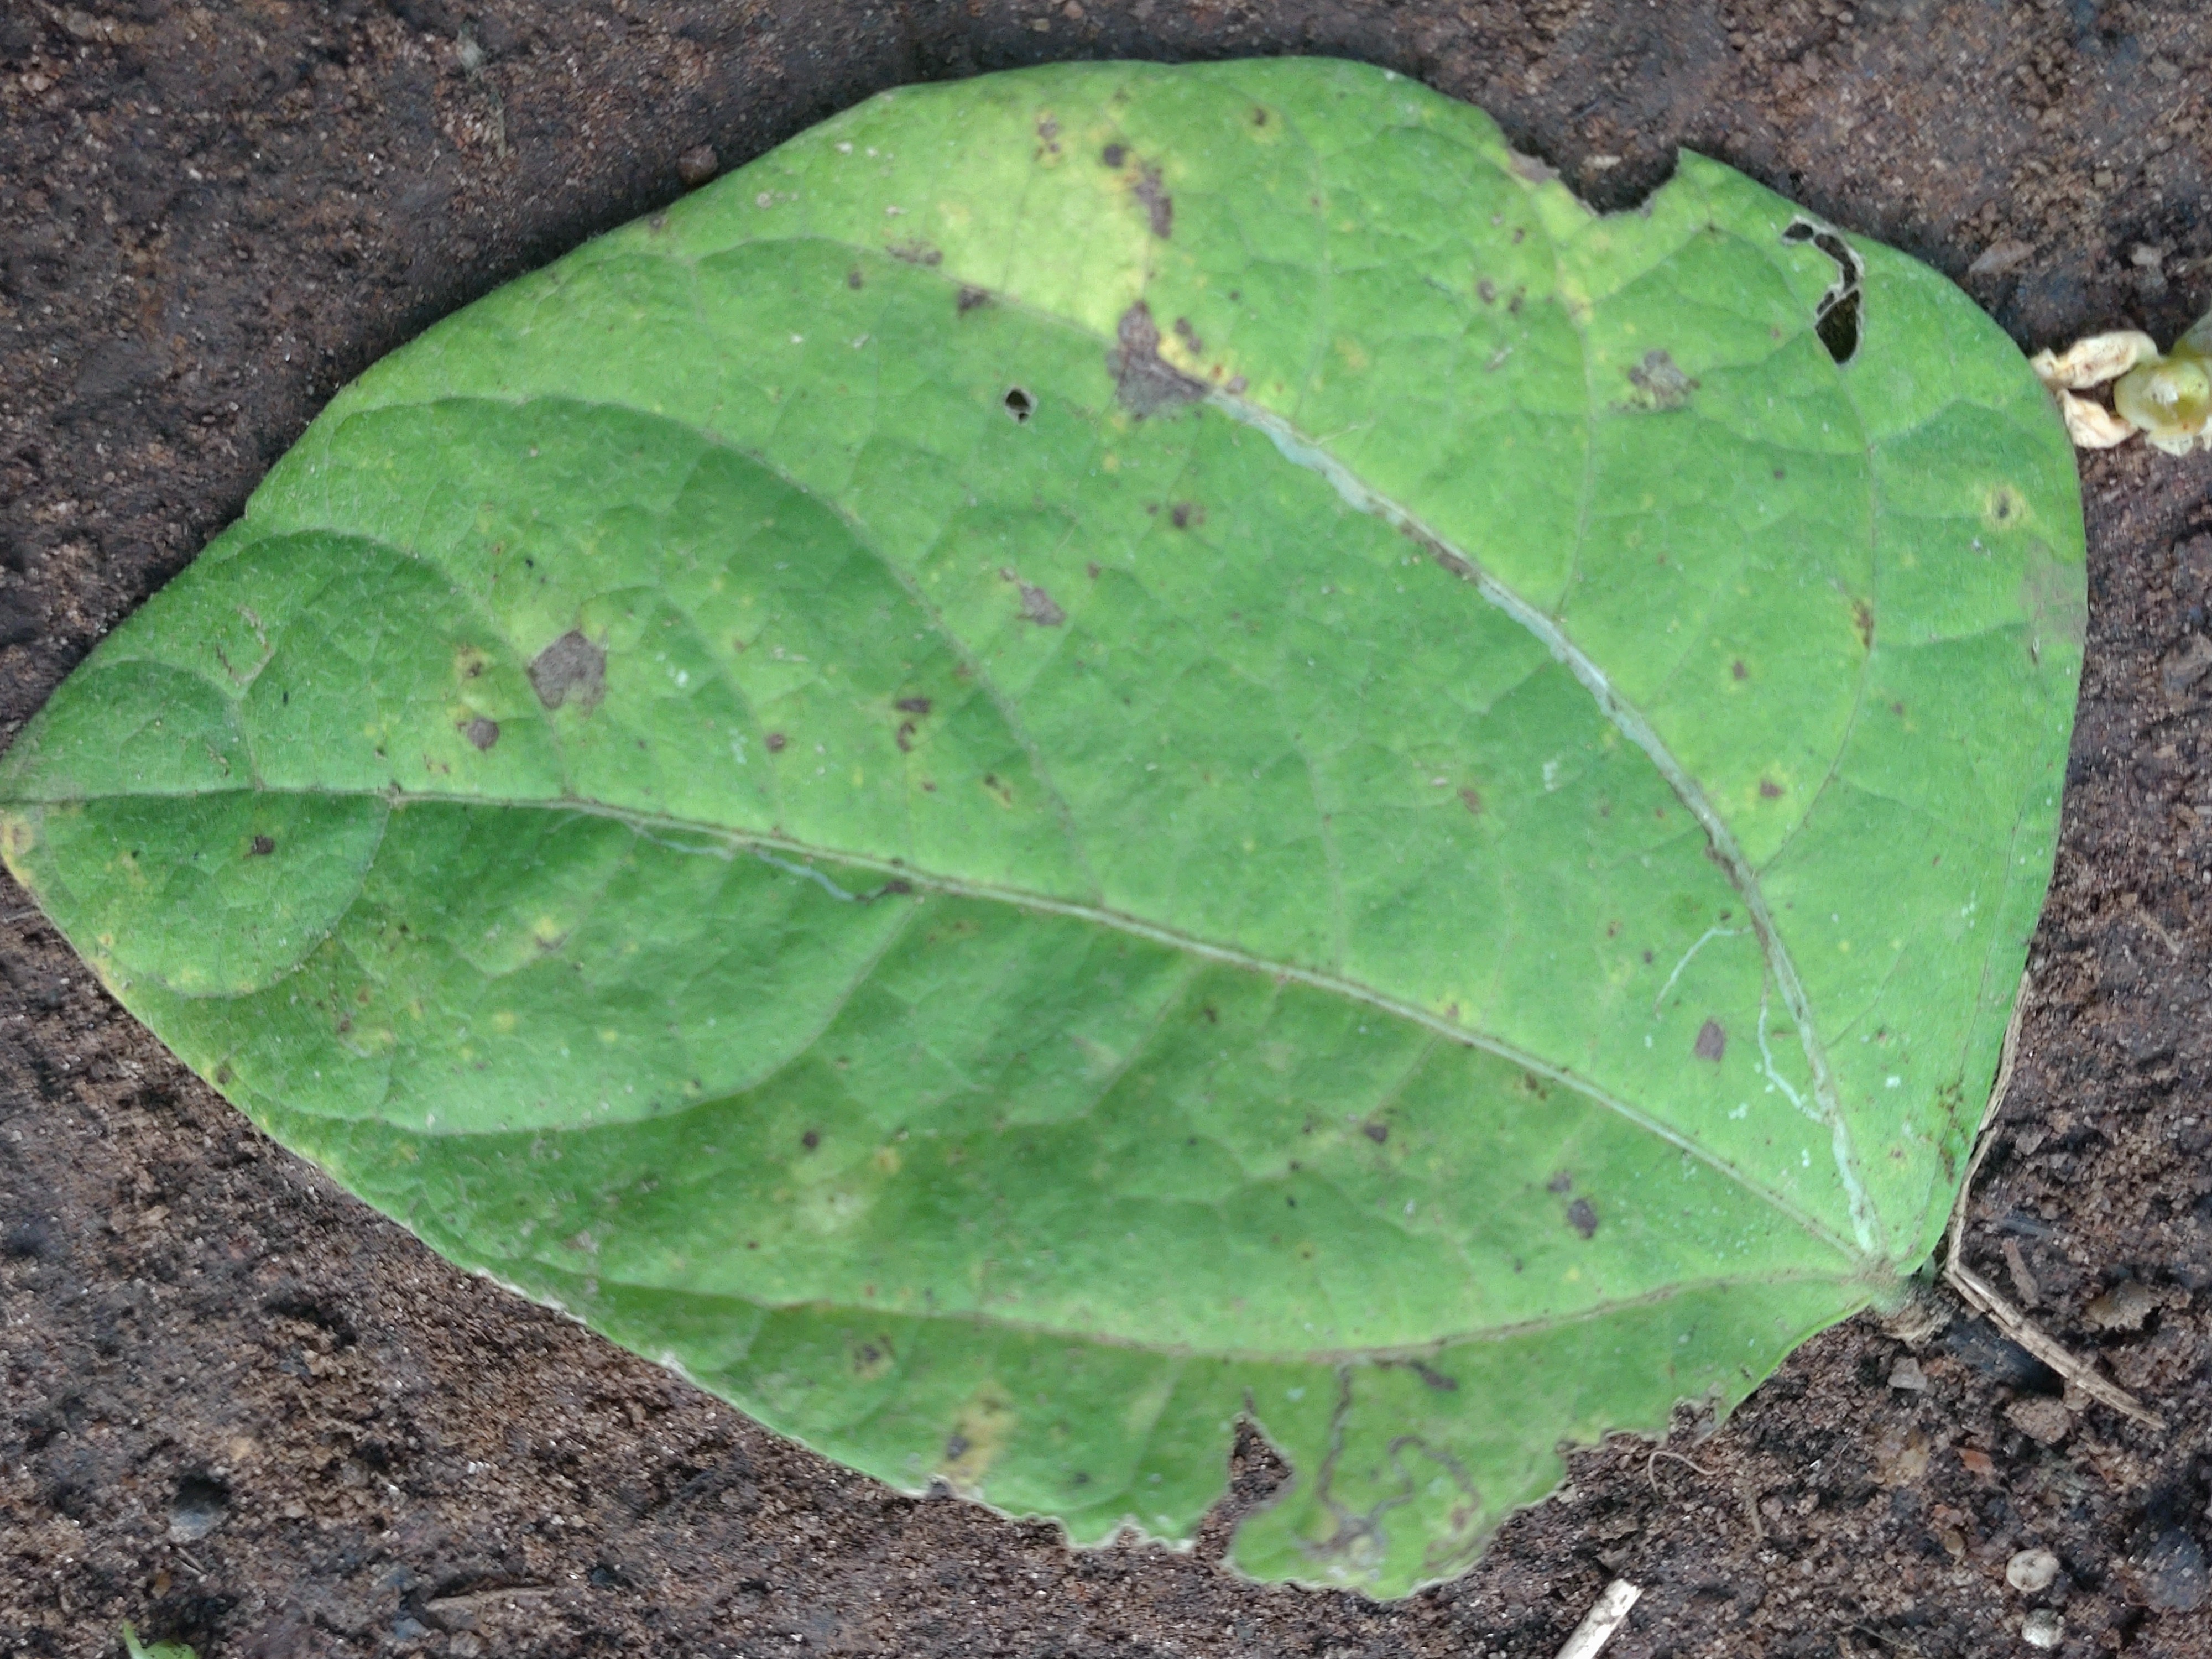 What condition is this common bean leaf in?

anthracnose
